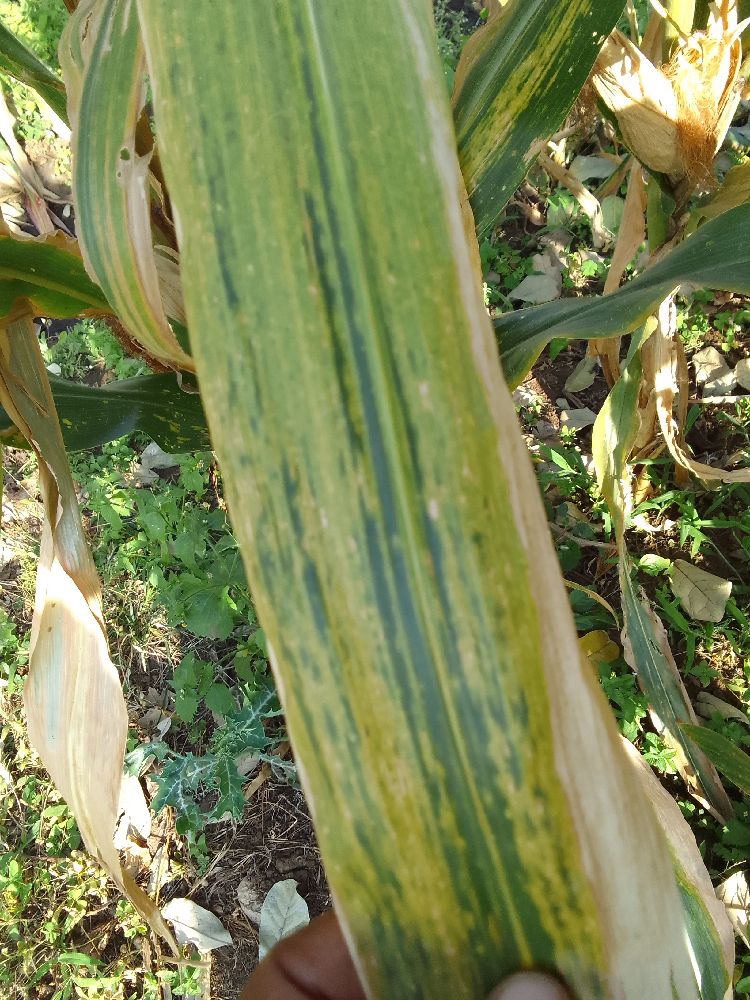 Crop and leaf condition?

maize, maize lethal necrosis
